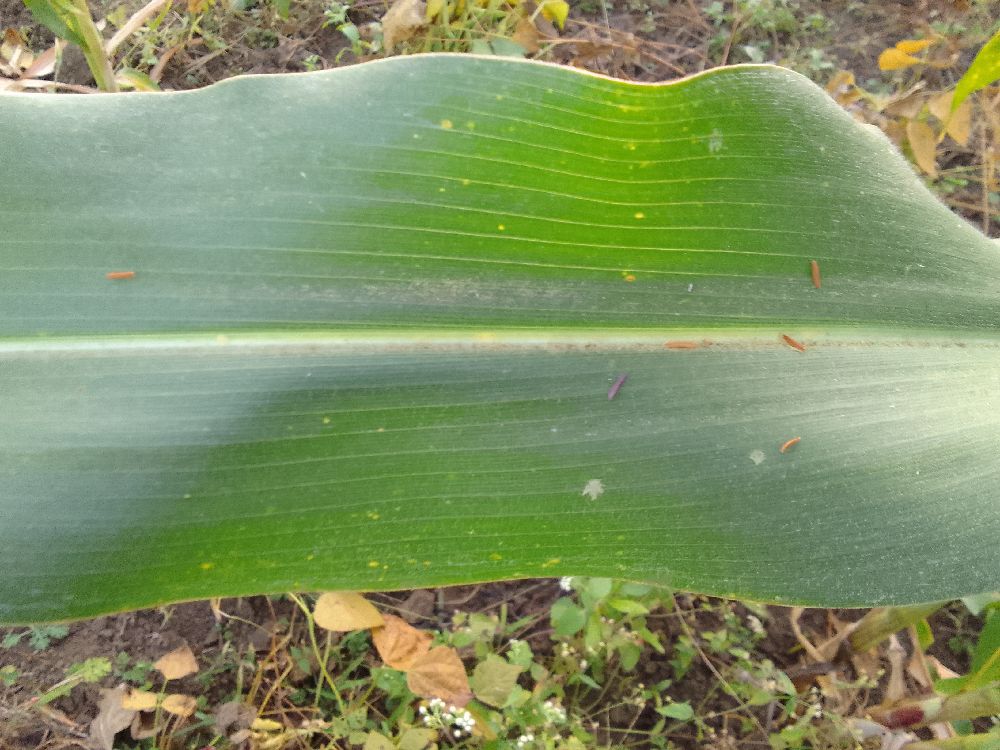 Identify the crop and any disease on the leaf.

maize, healthy
